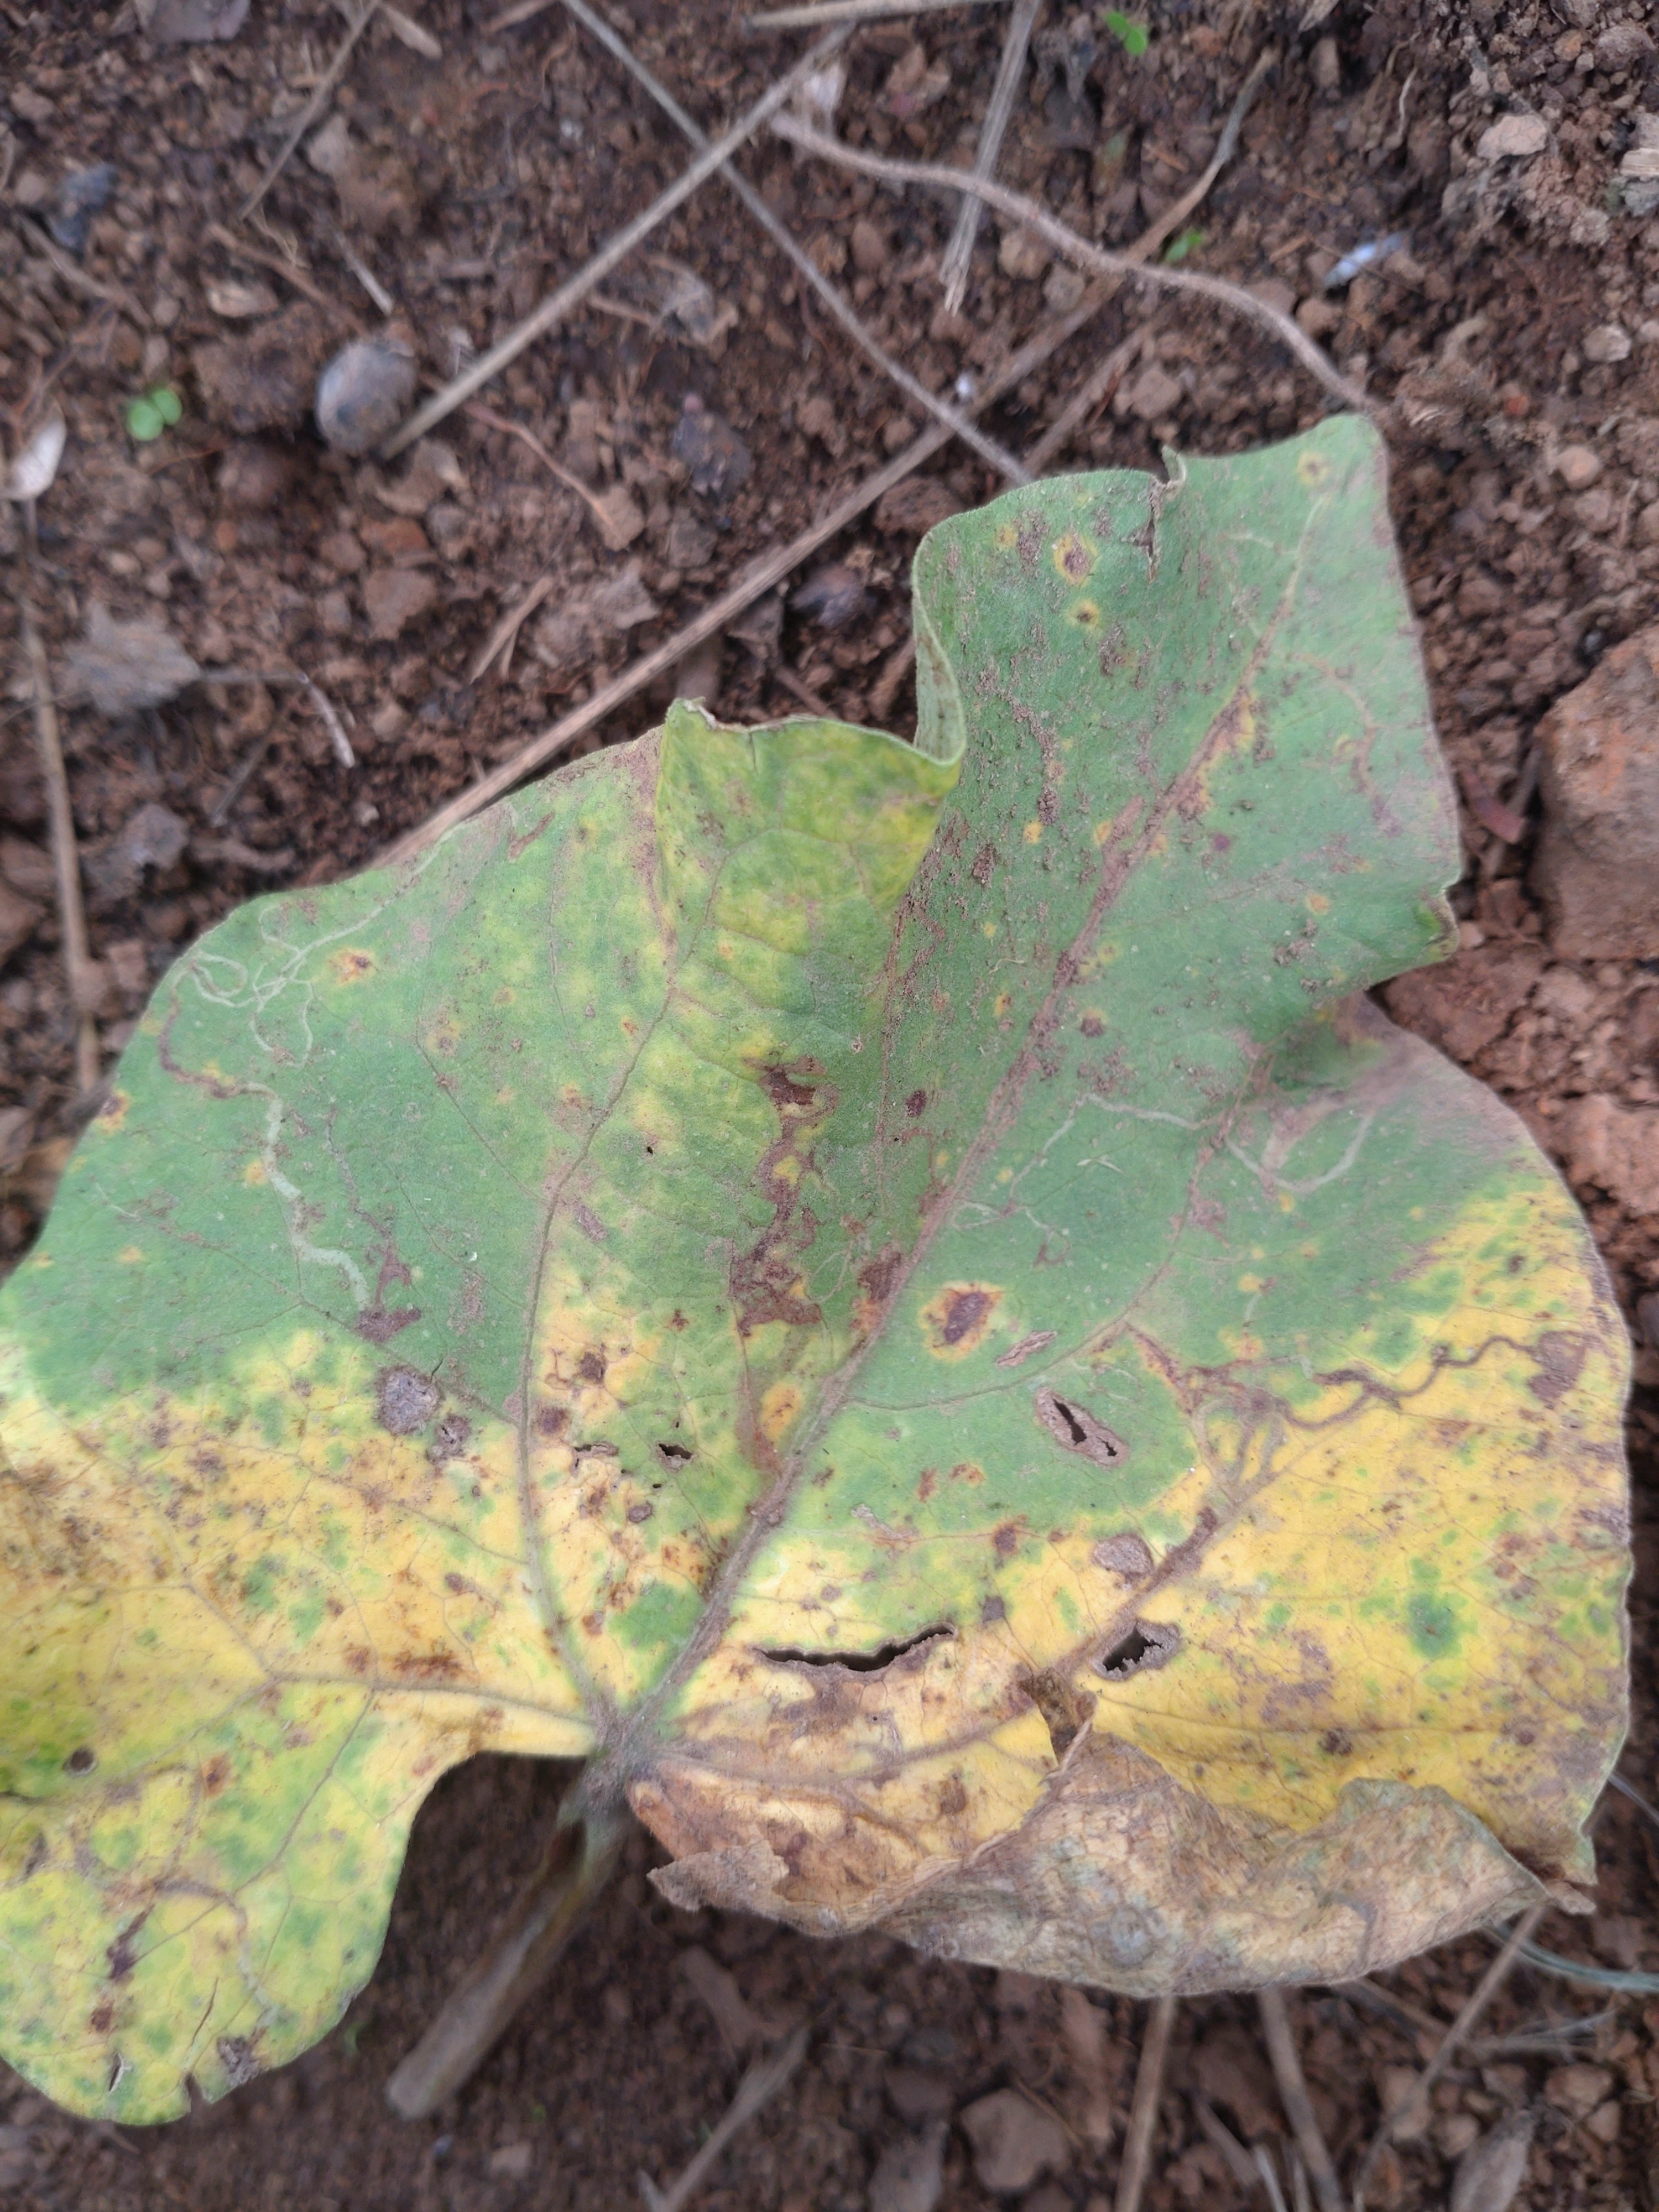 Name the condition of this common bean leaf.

rust
